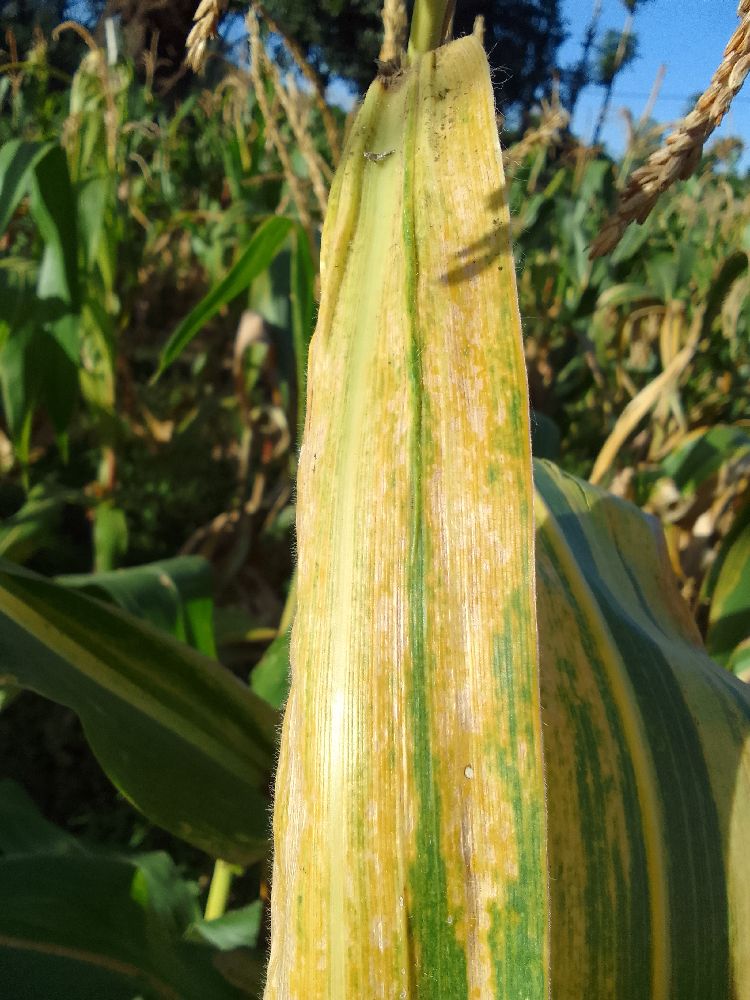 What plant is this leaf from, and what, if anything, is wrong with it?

maize, maize lethal necrosis
